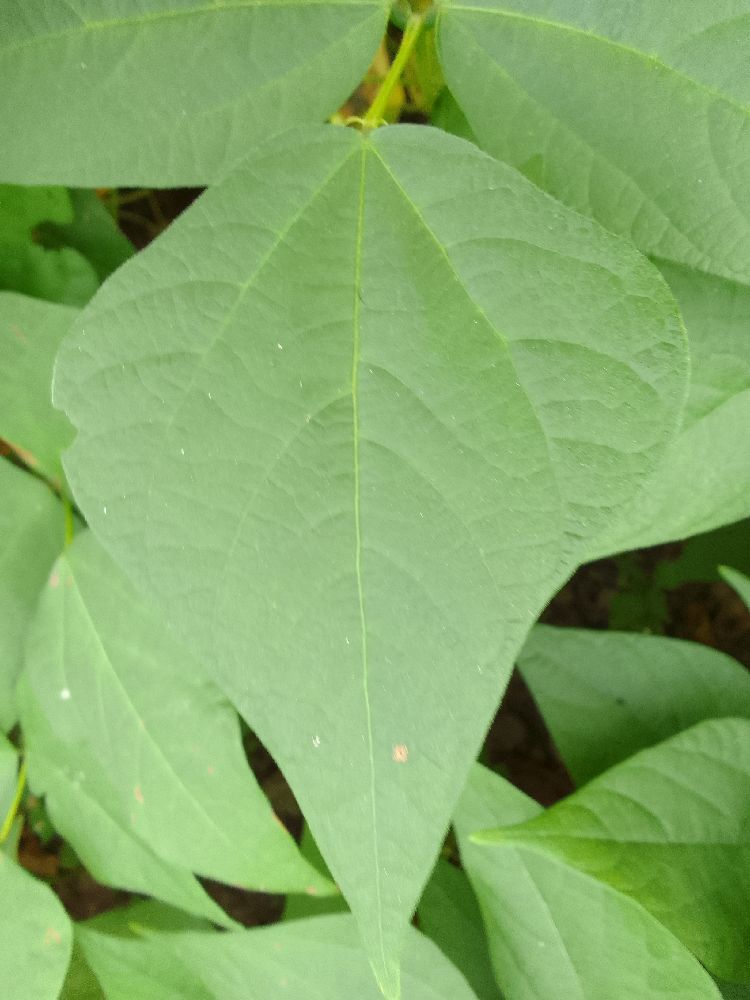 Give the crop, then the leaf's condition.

common bean, healthy
